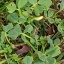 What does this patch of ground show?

unstructured weed
